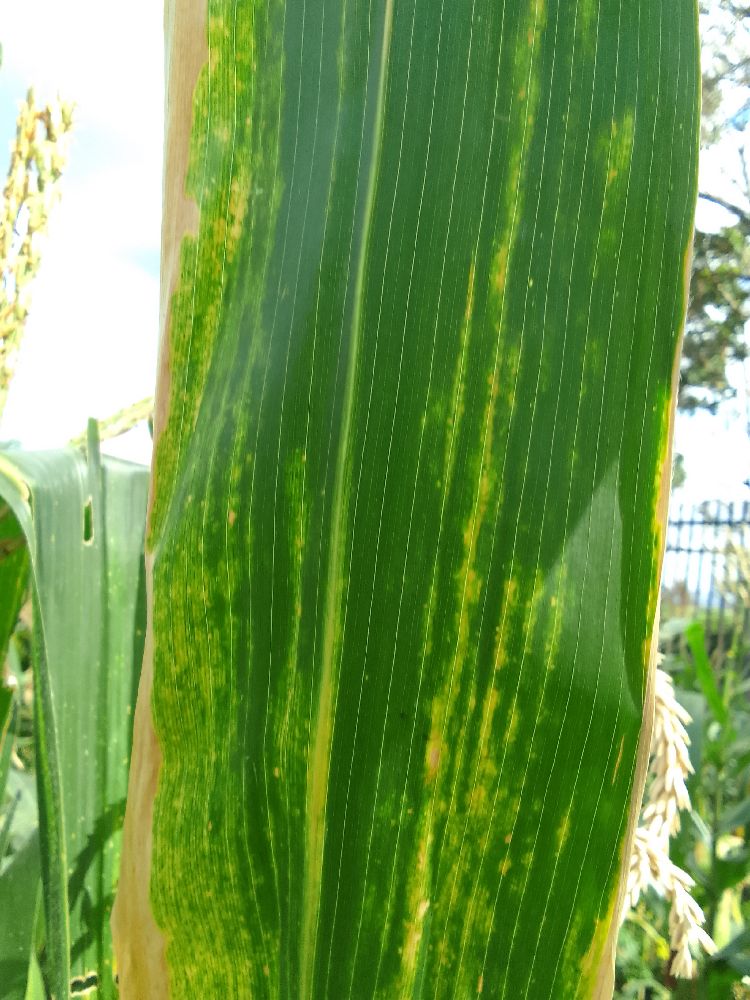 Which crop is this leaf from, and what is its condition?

maize, maize lethal necrosis
